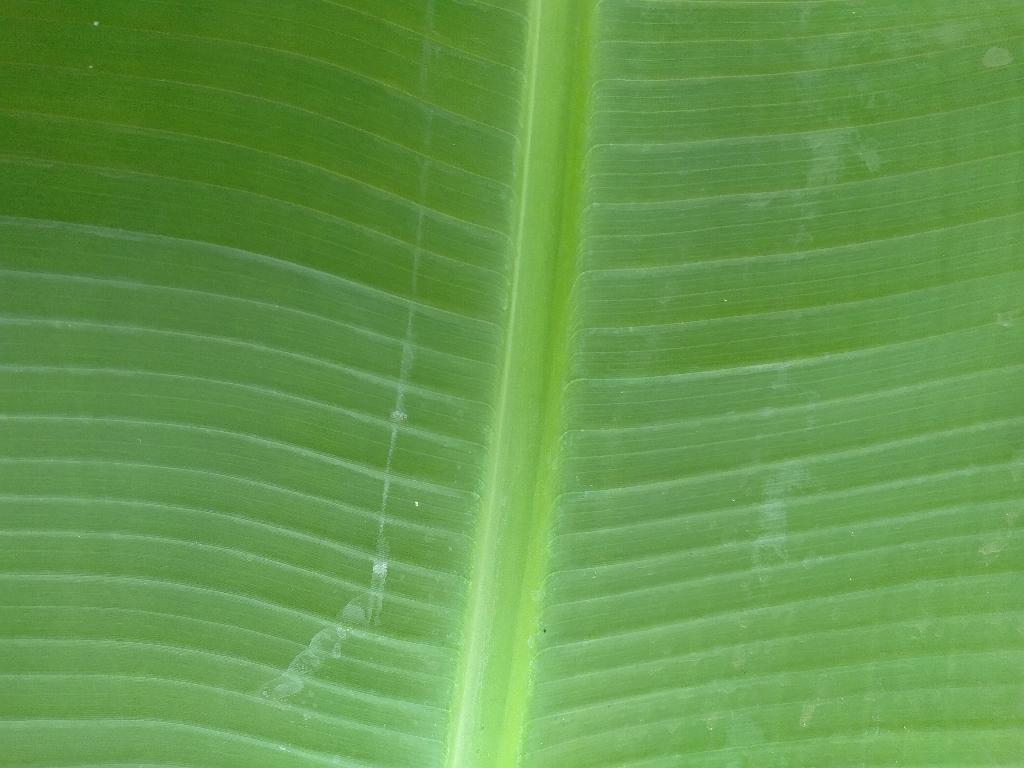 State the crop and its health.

banana, healthy
